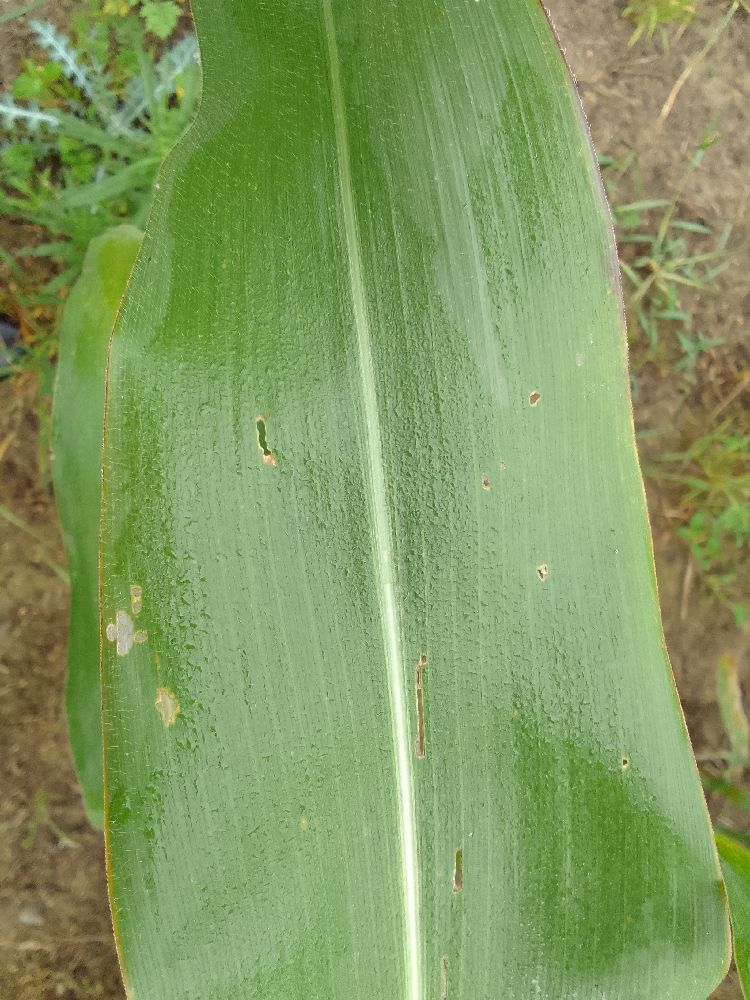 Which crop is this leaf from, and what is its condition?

maize, healthy
